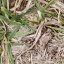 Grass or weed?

grass
